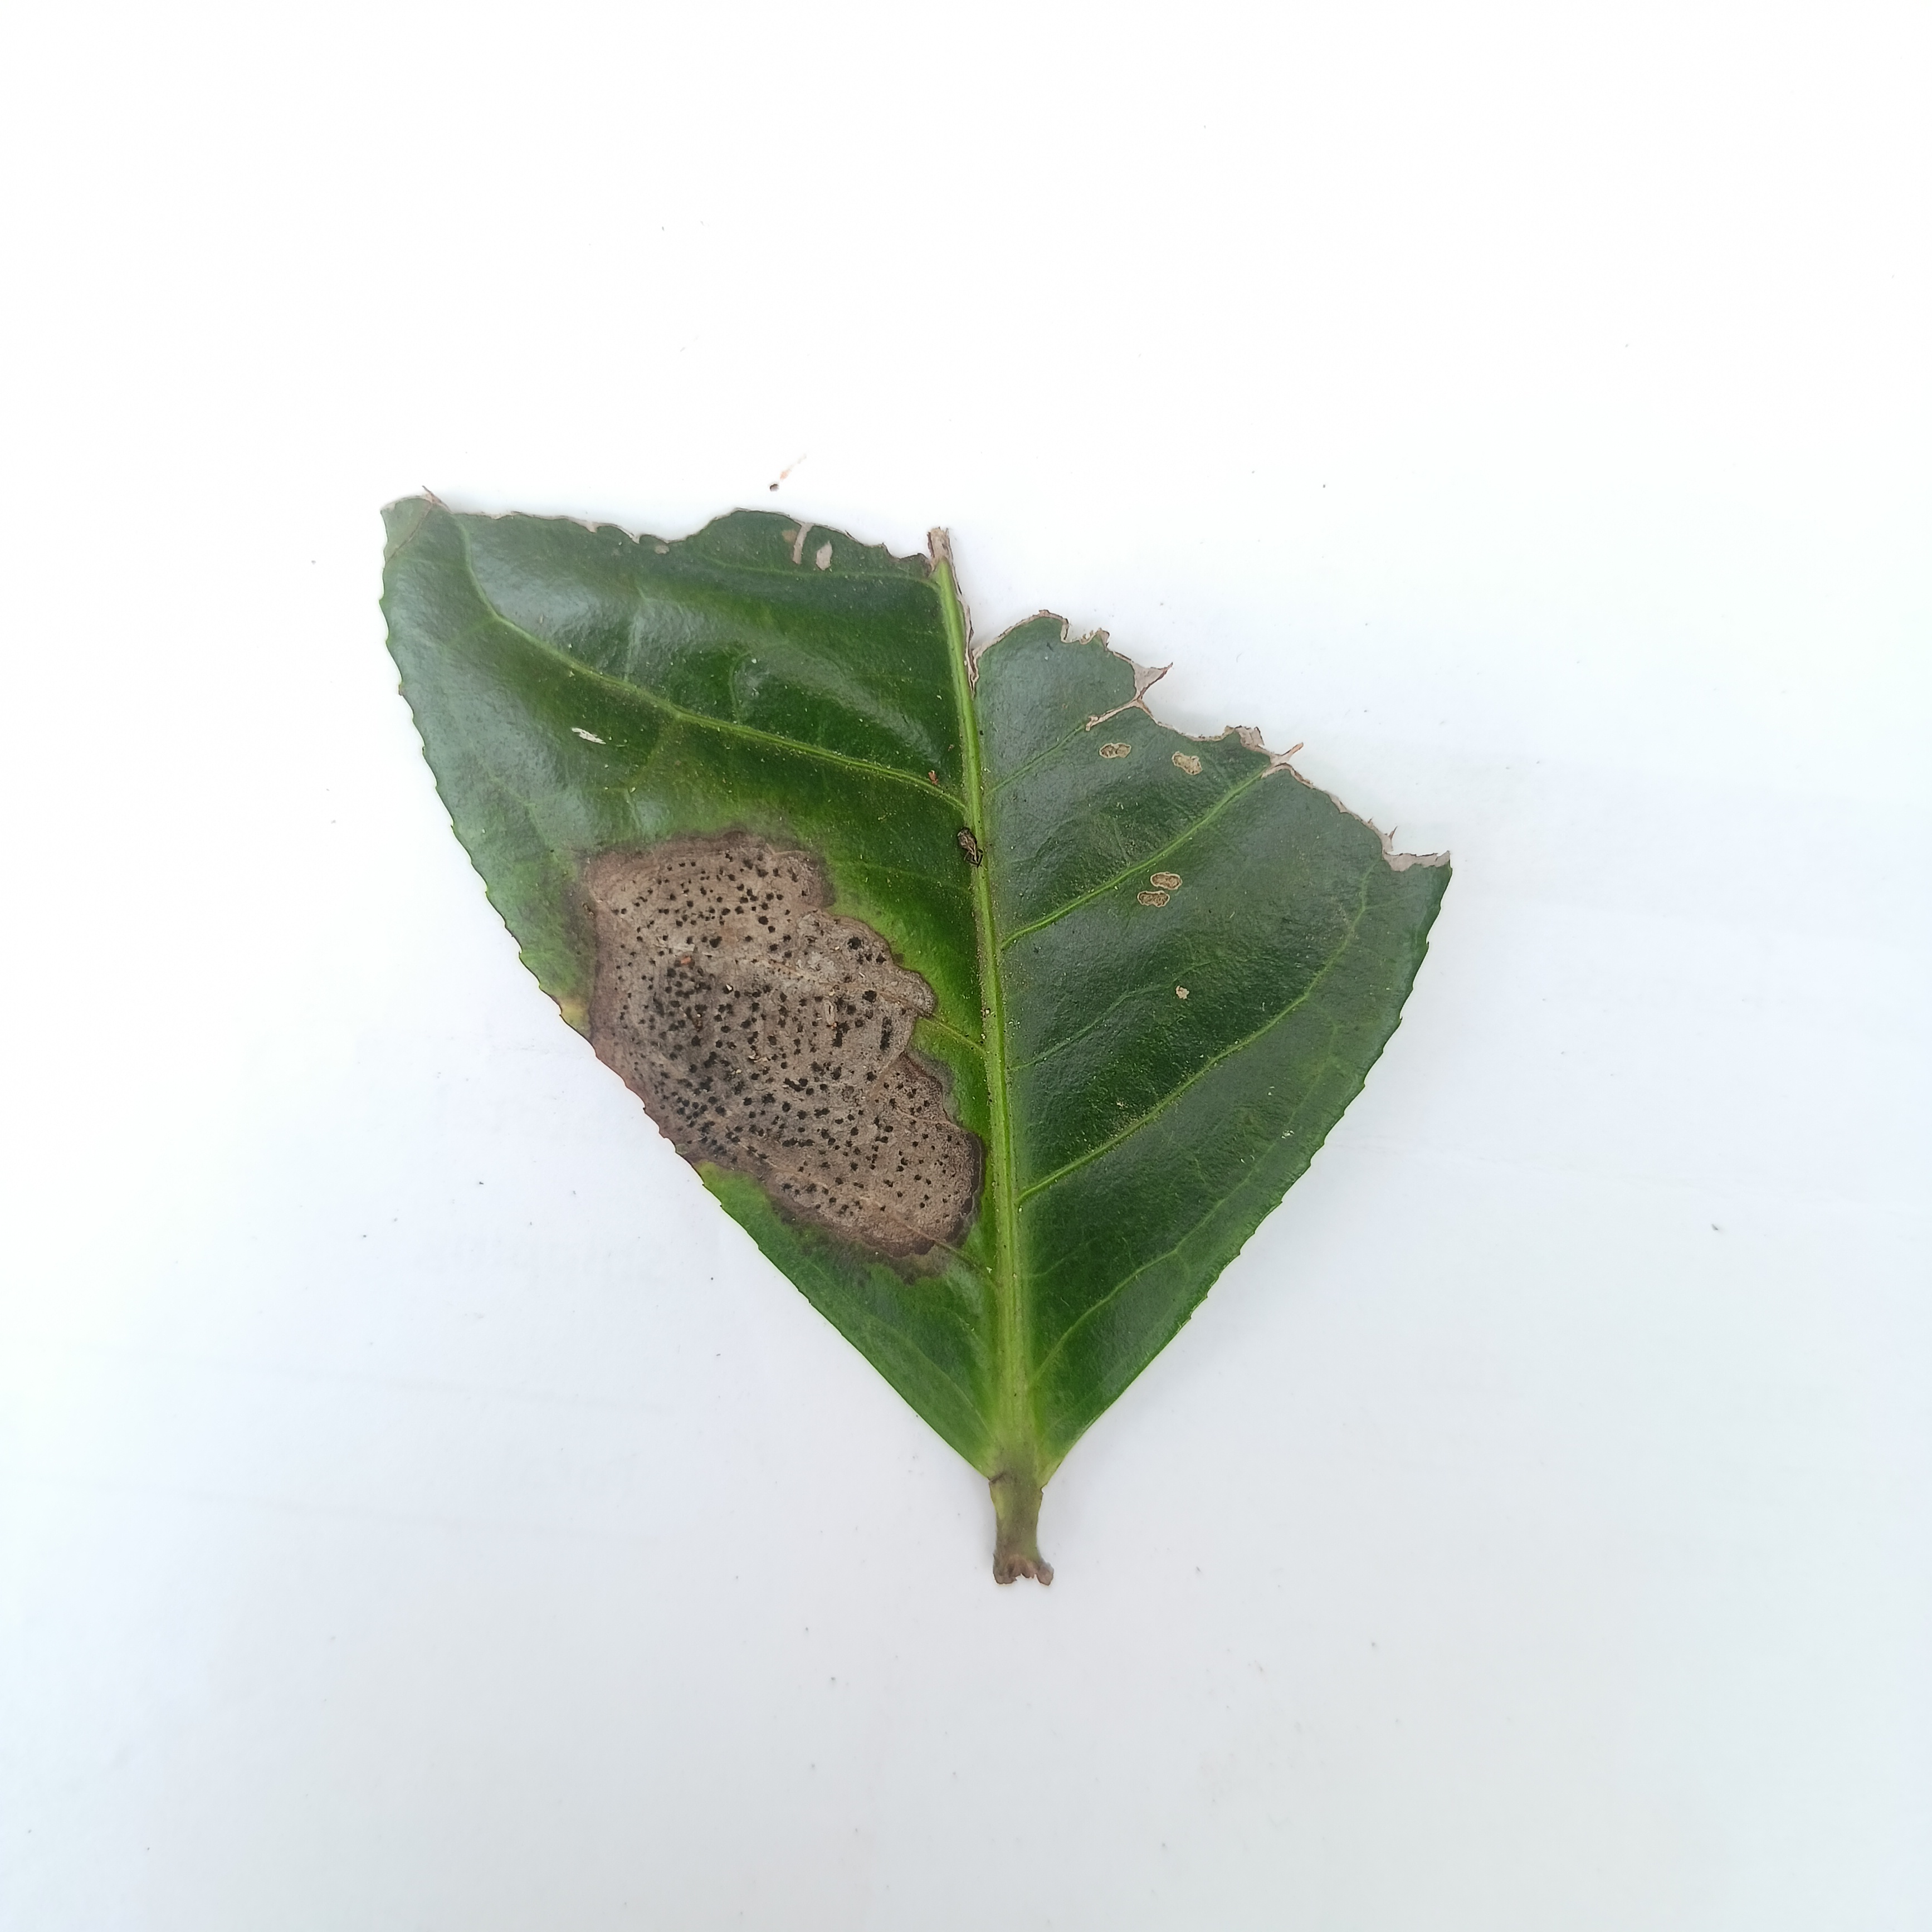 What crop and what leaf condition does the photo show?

tea, brown blight
